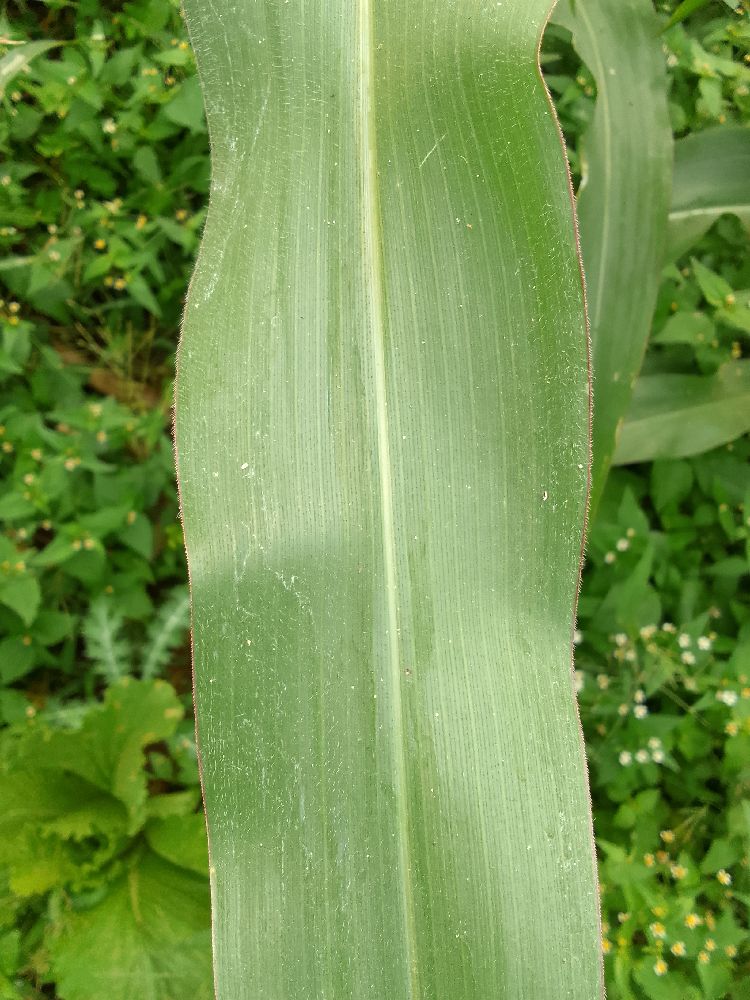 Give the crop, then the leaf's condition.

maize, healthy
